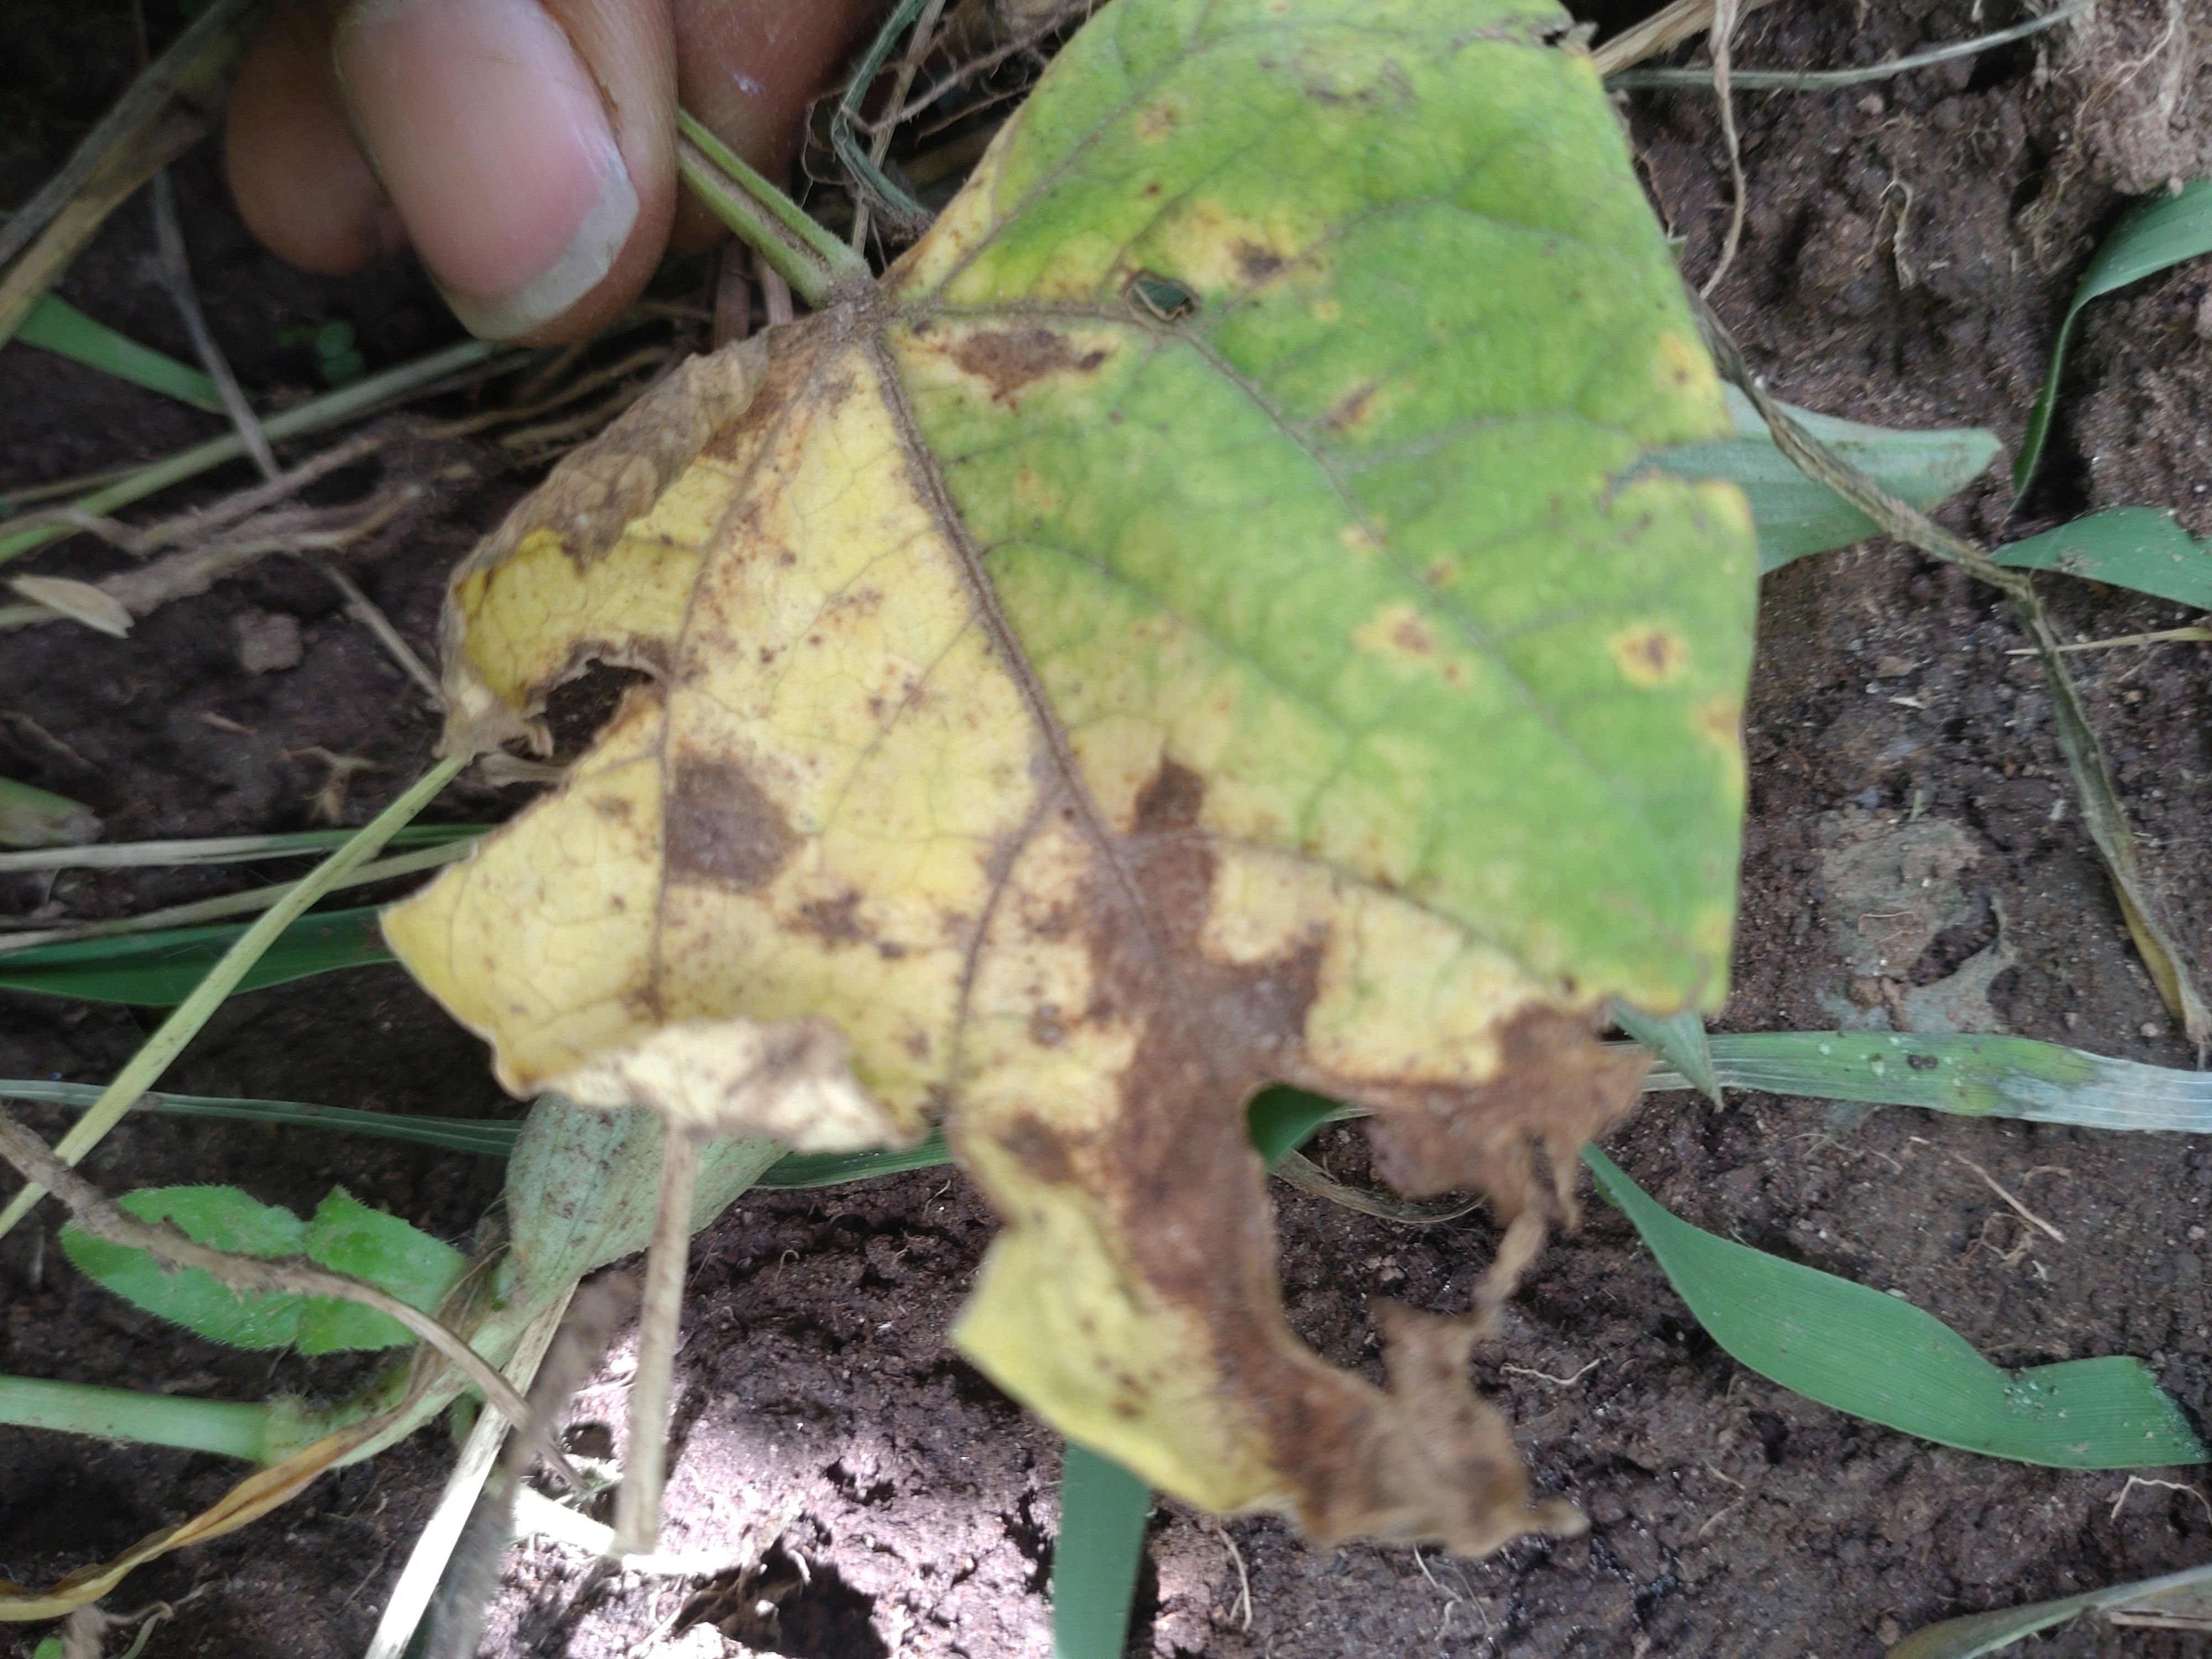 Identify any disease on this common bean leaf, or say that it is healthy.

rust
